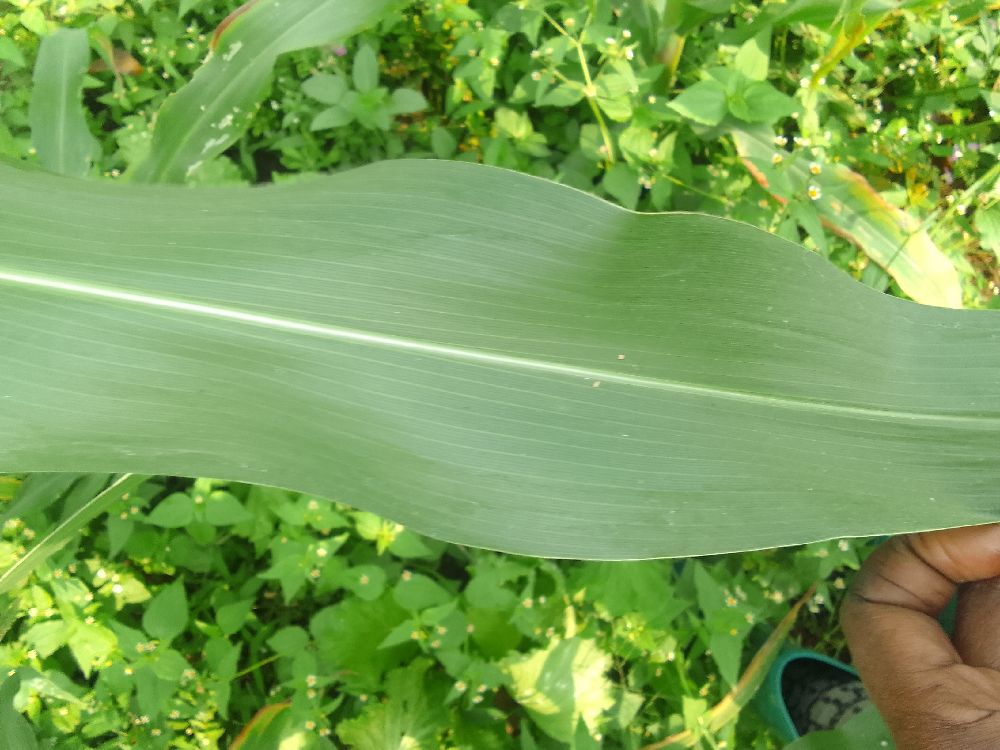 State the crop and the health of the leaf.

maize, healthy
